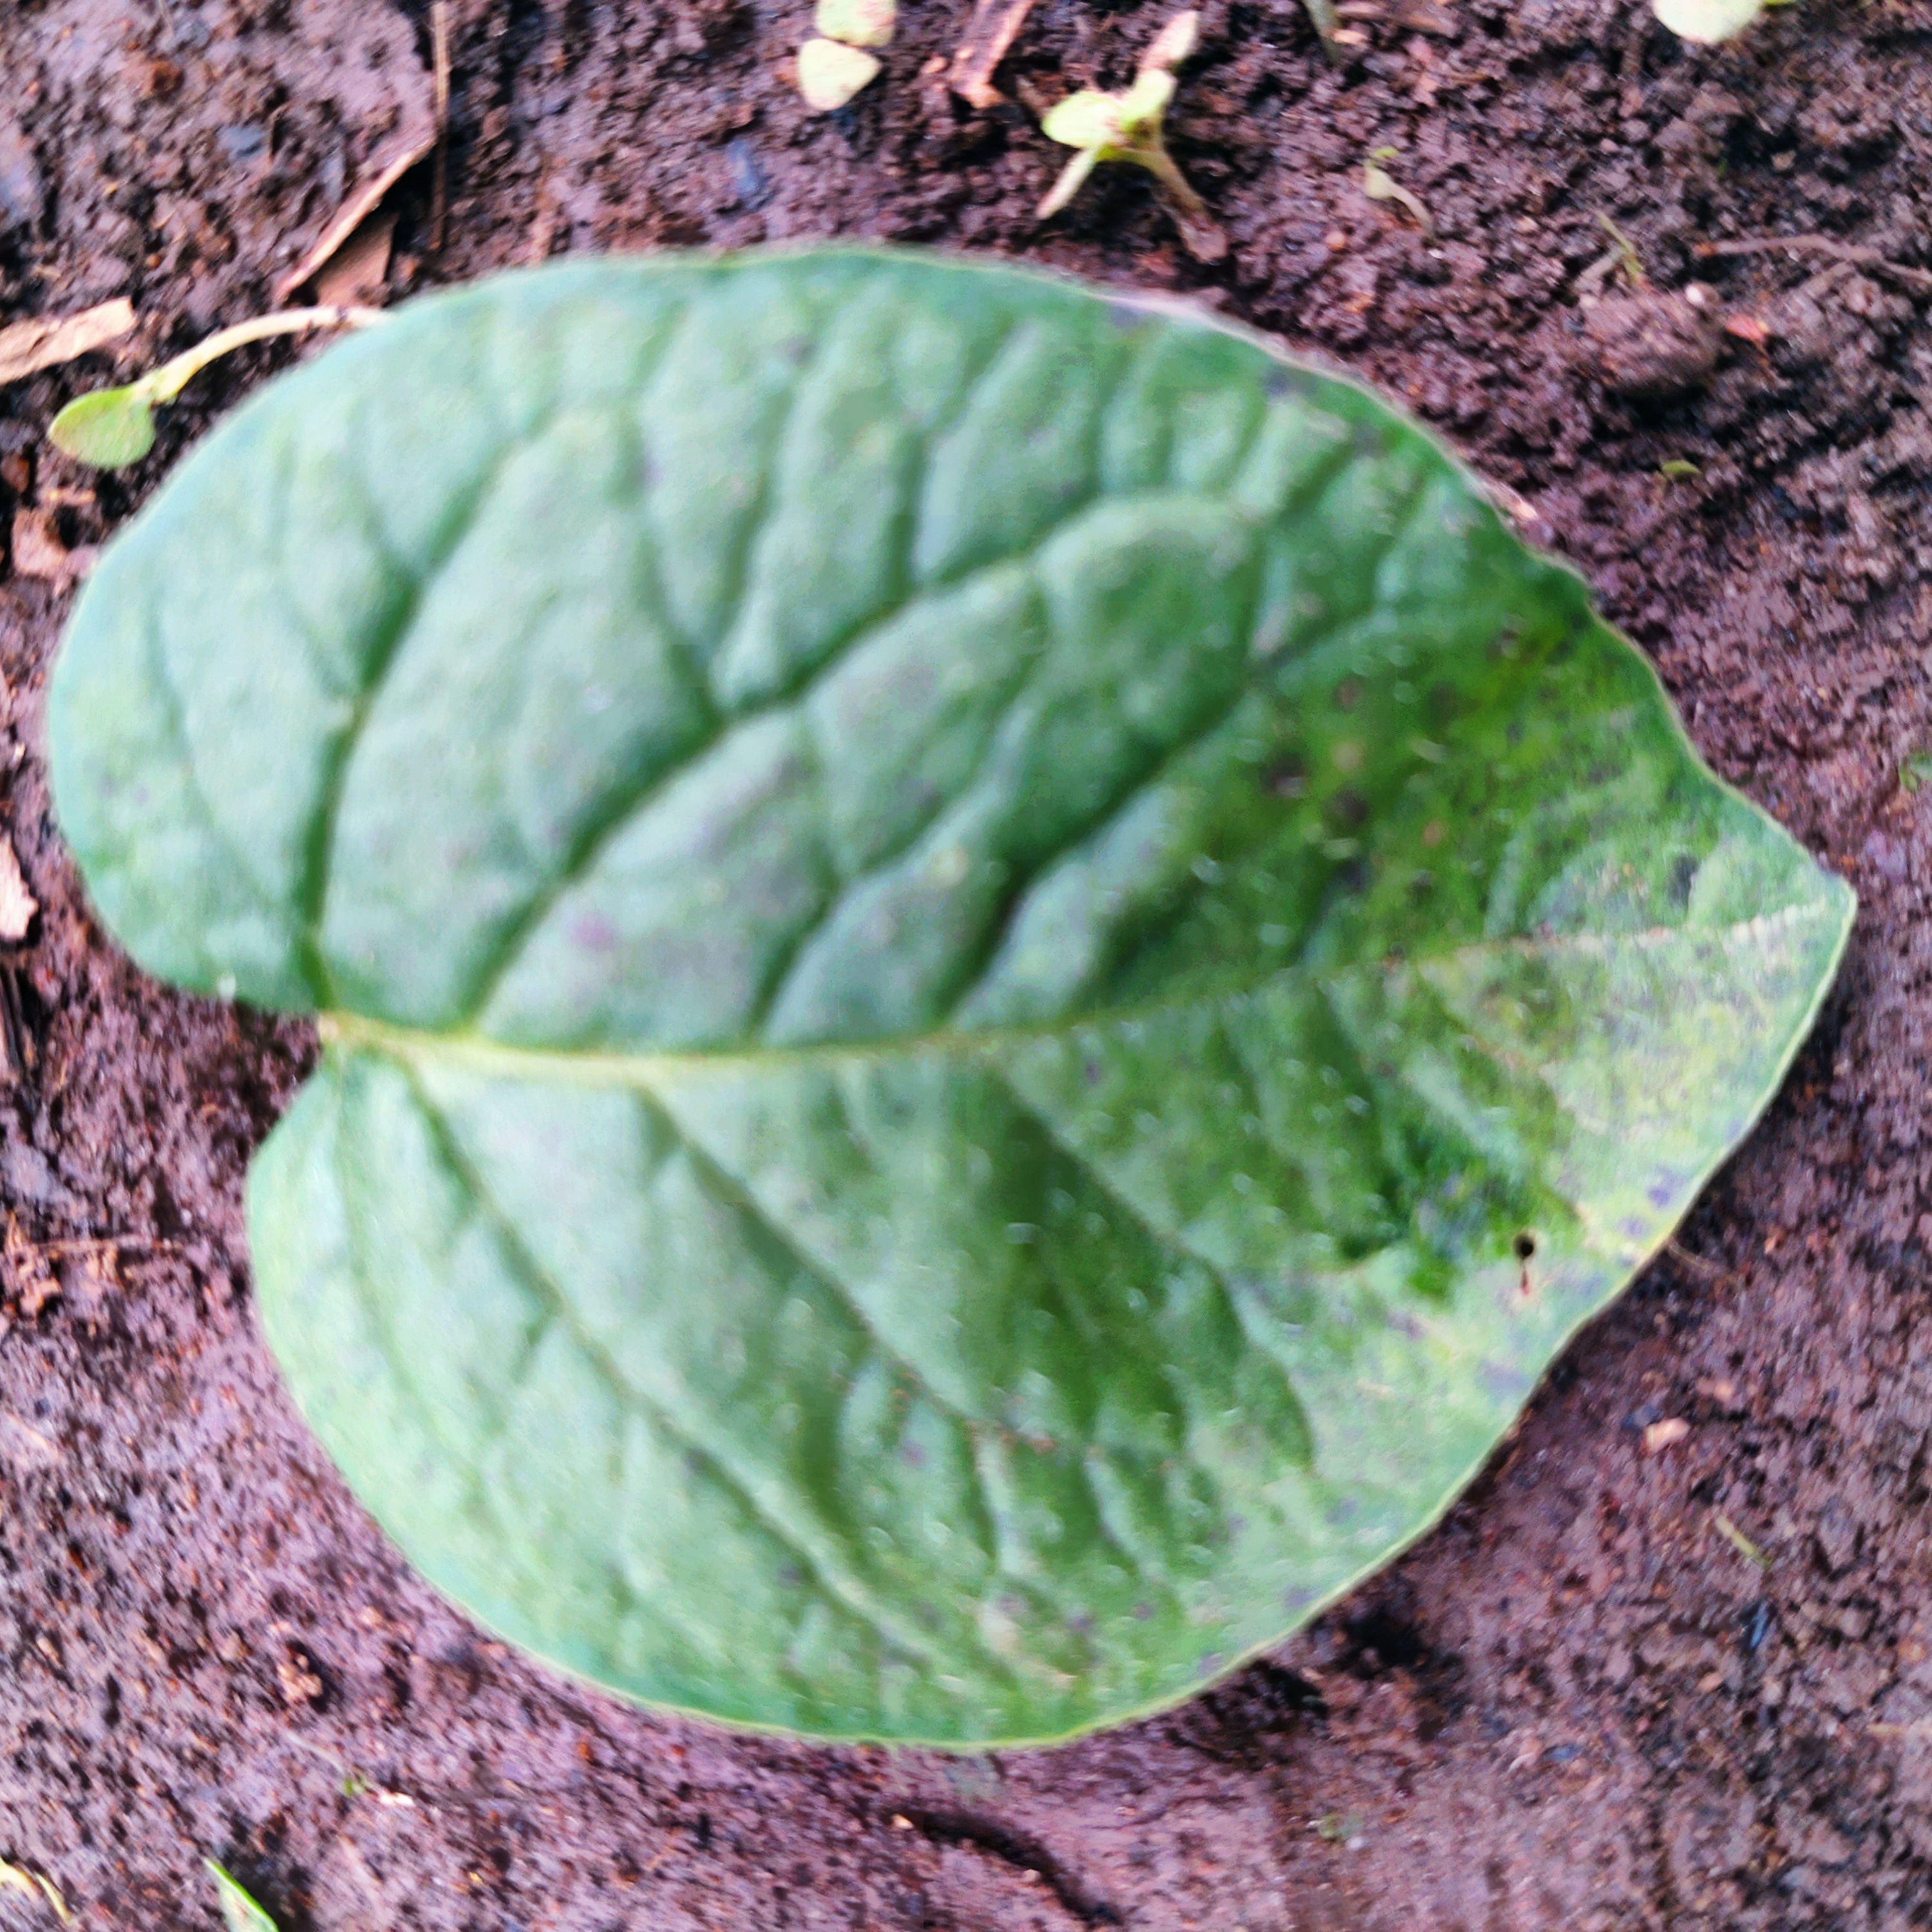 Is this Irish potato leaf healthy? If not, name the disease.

late blight
